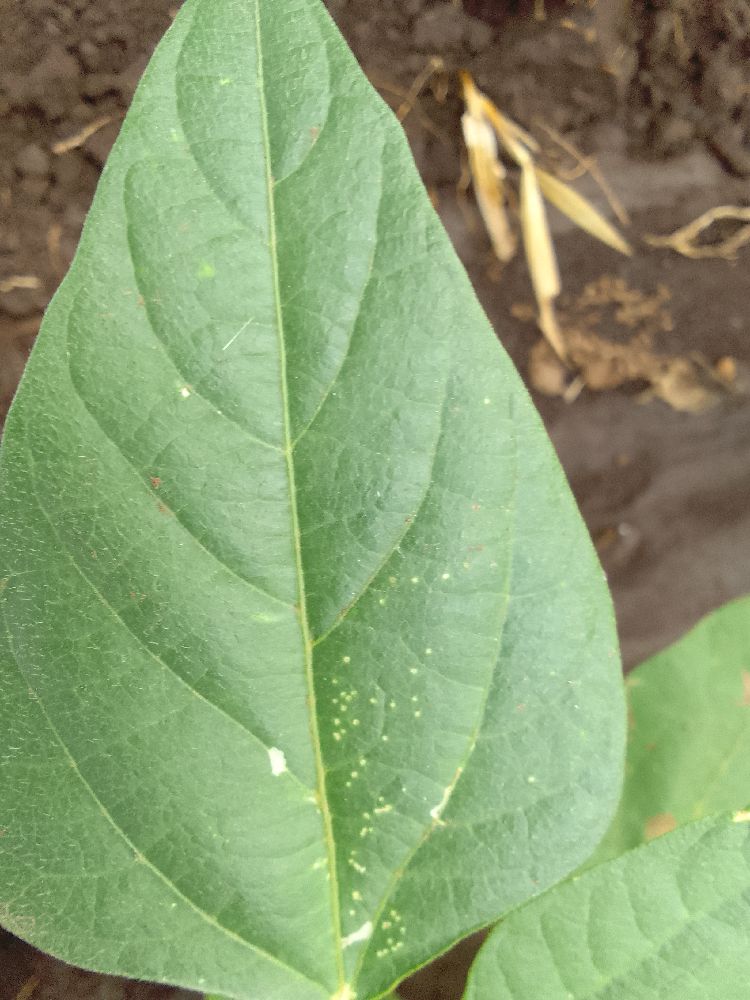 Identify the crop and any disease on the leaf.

common bean, healthy
